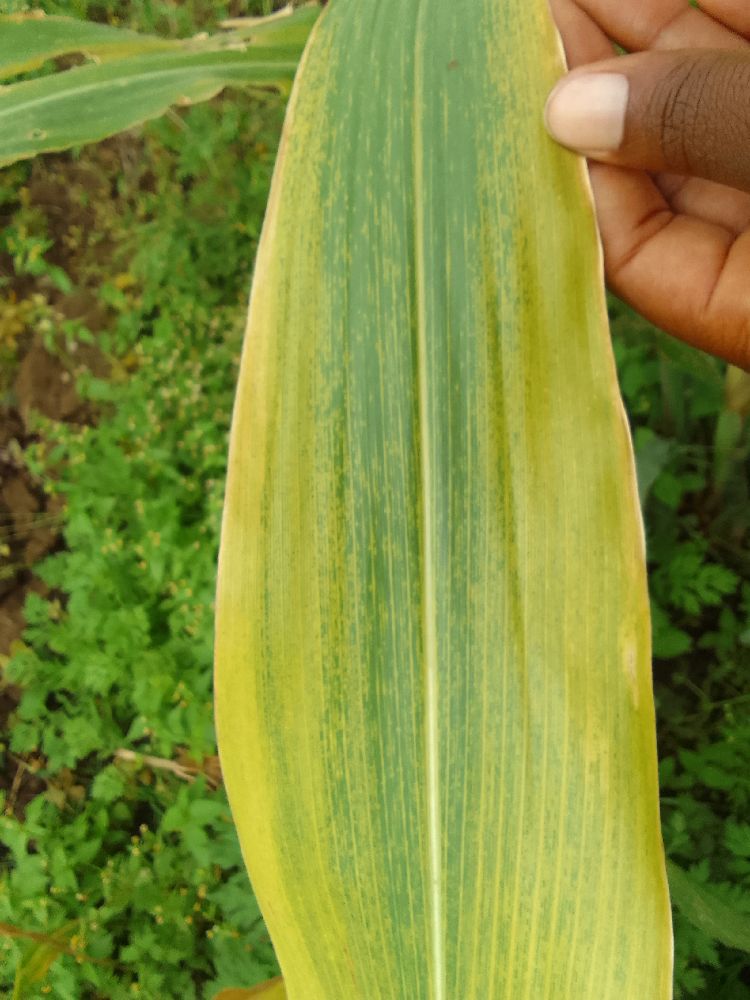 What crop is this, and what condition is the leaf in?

maize, maize lethal necrosis
